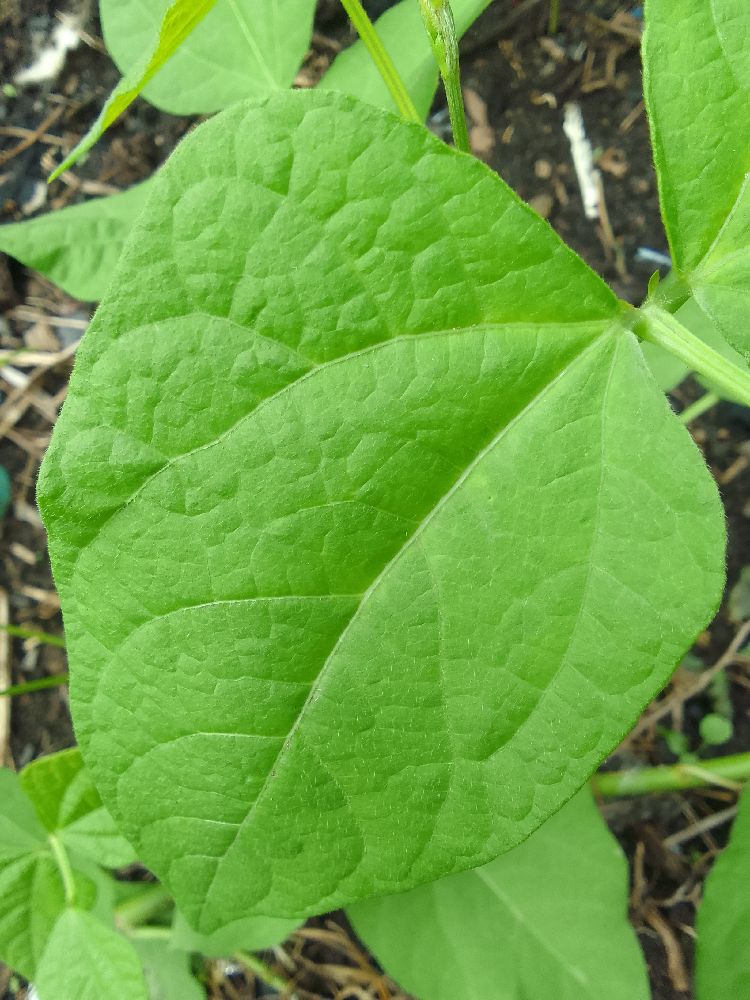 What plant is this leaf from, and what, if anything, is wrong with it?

common bean, healthy
